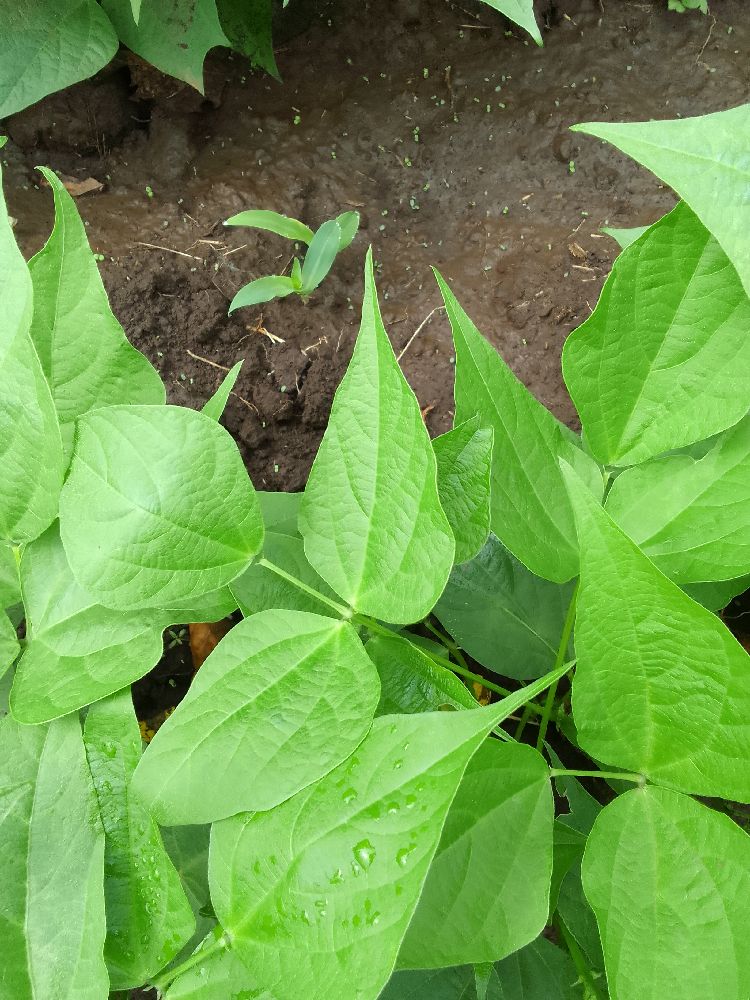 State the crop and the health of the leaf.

common bean, healthy
